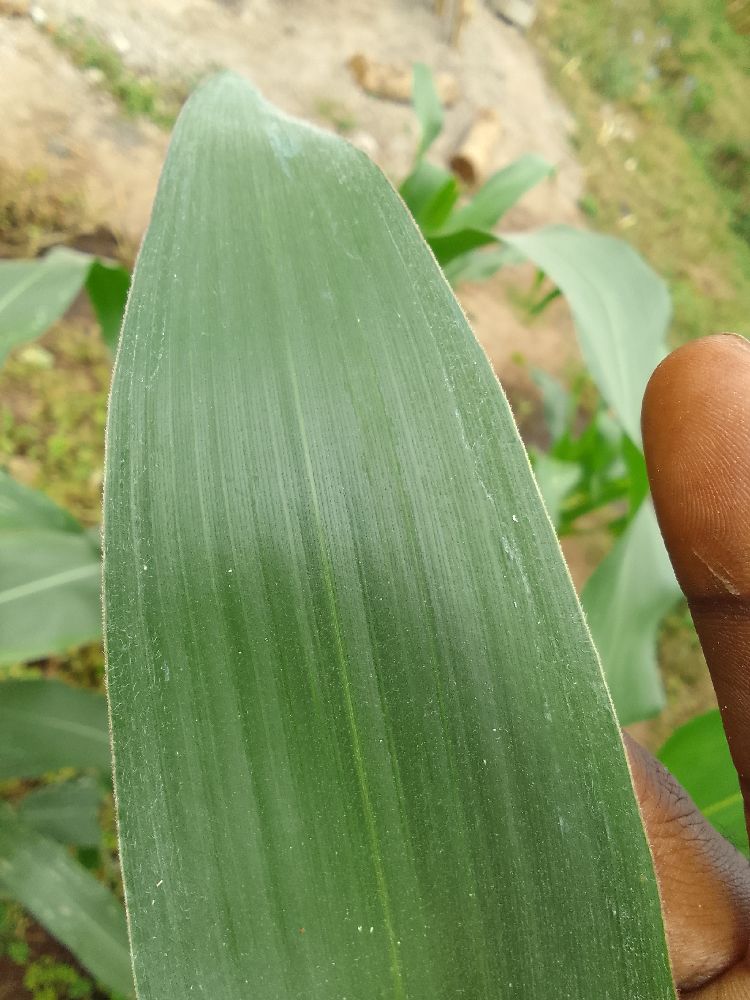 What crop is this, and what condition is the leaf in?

maize, healthy
